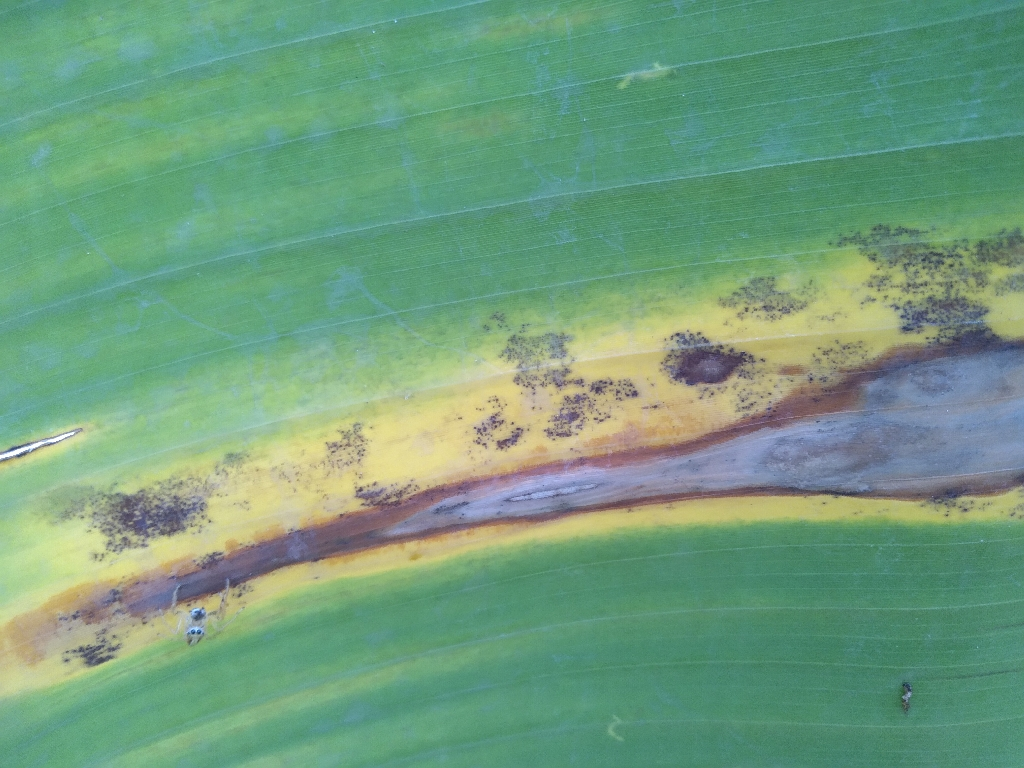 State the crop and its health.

banana, black sigatoka
